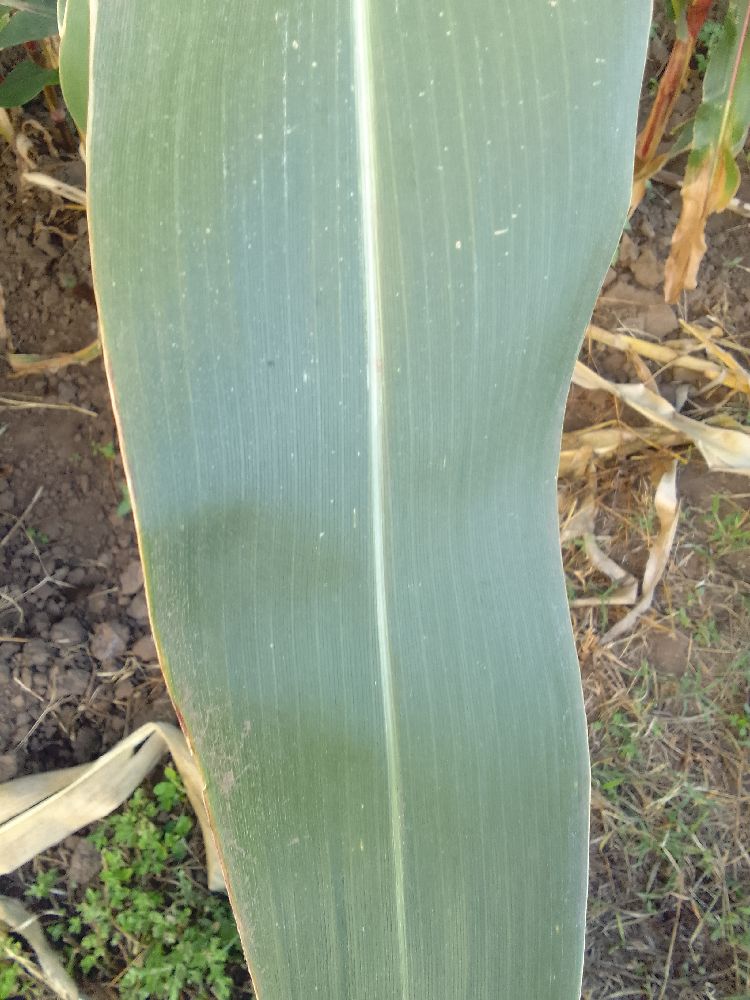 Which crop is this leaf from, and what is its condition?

maize, healthy
